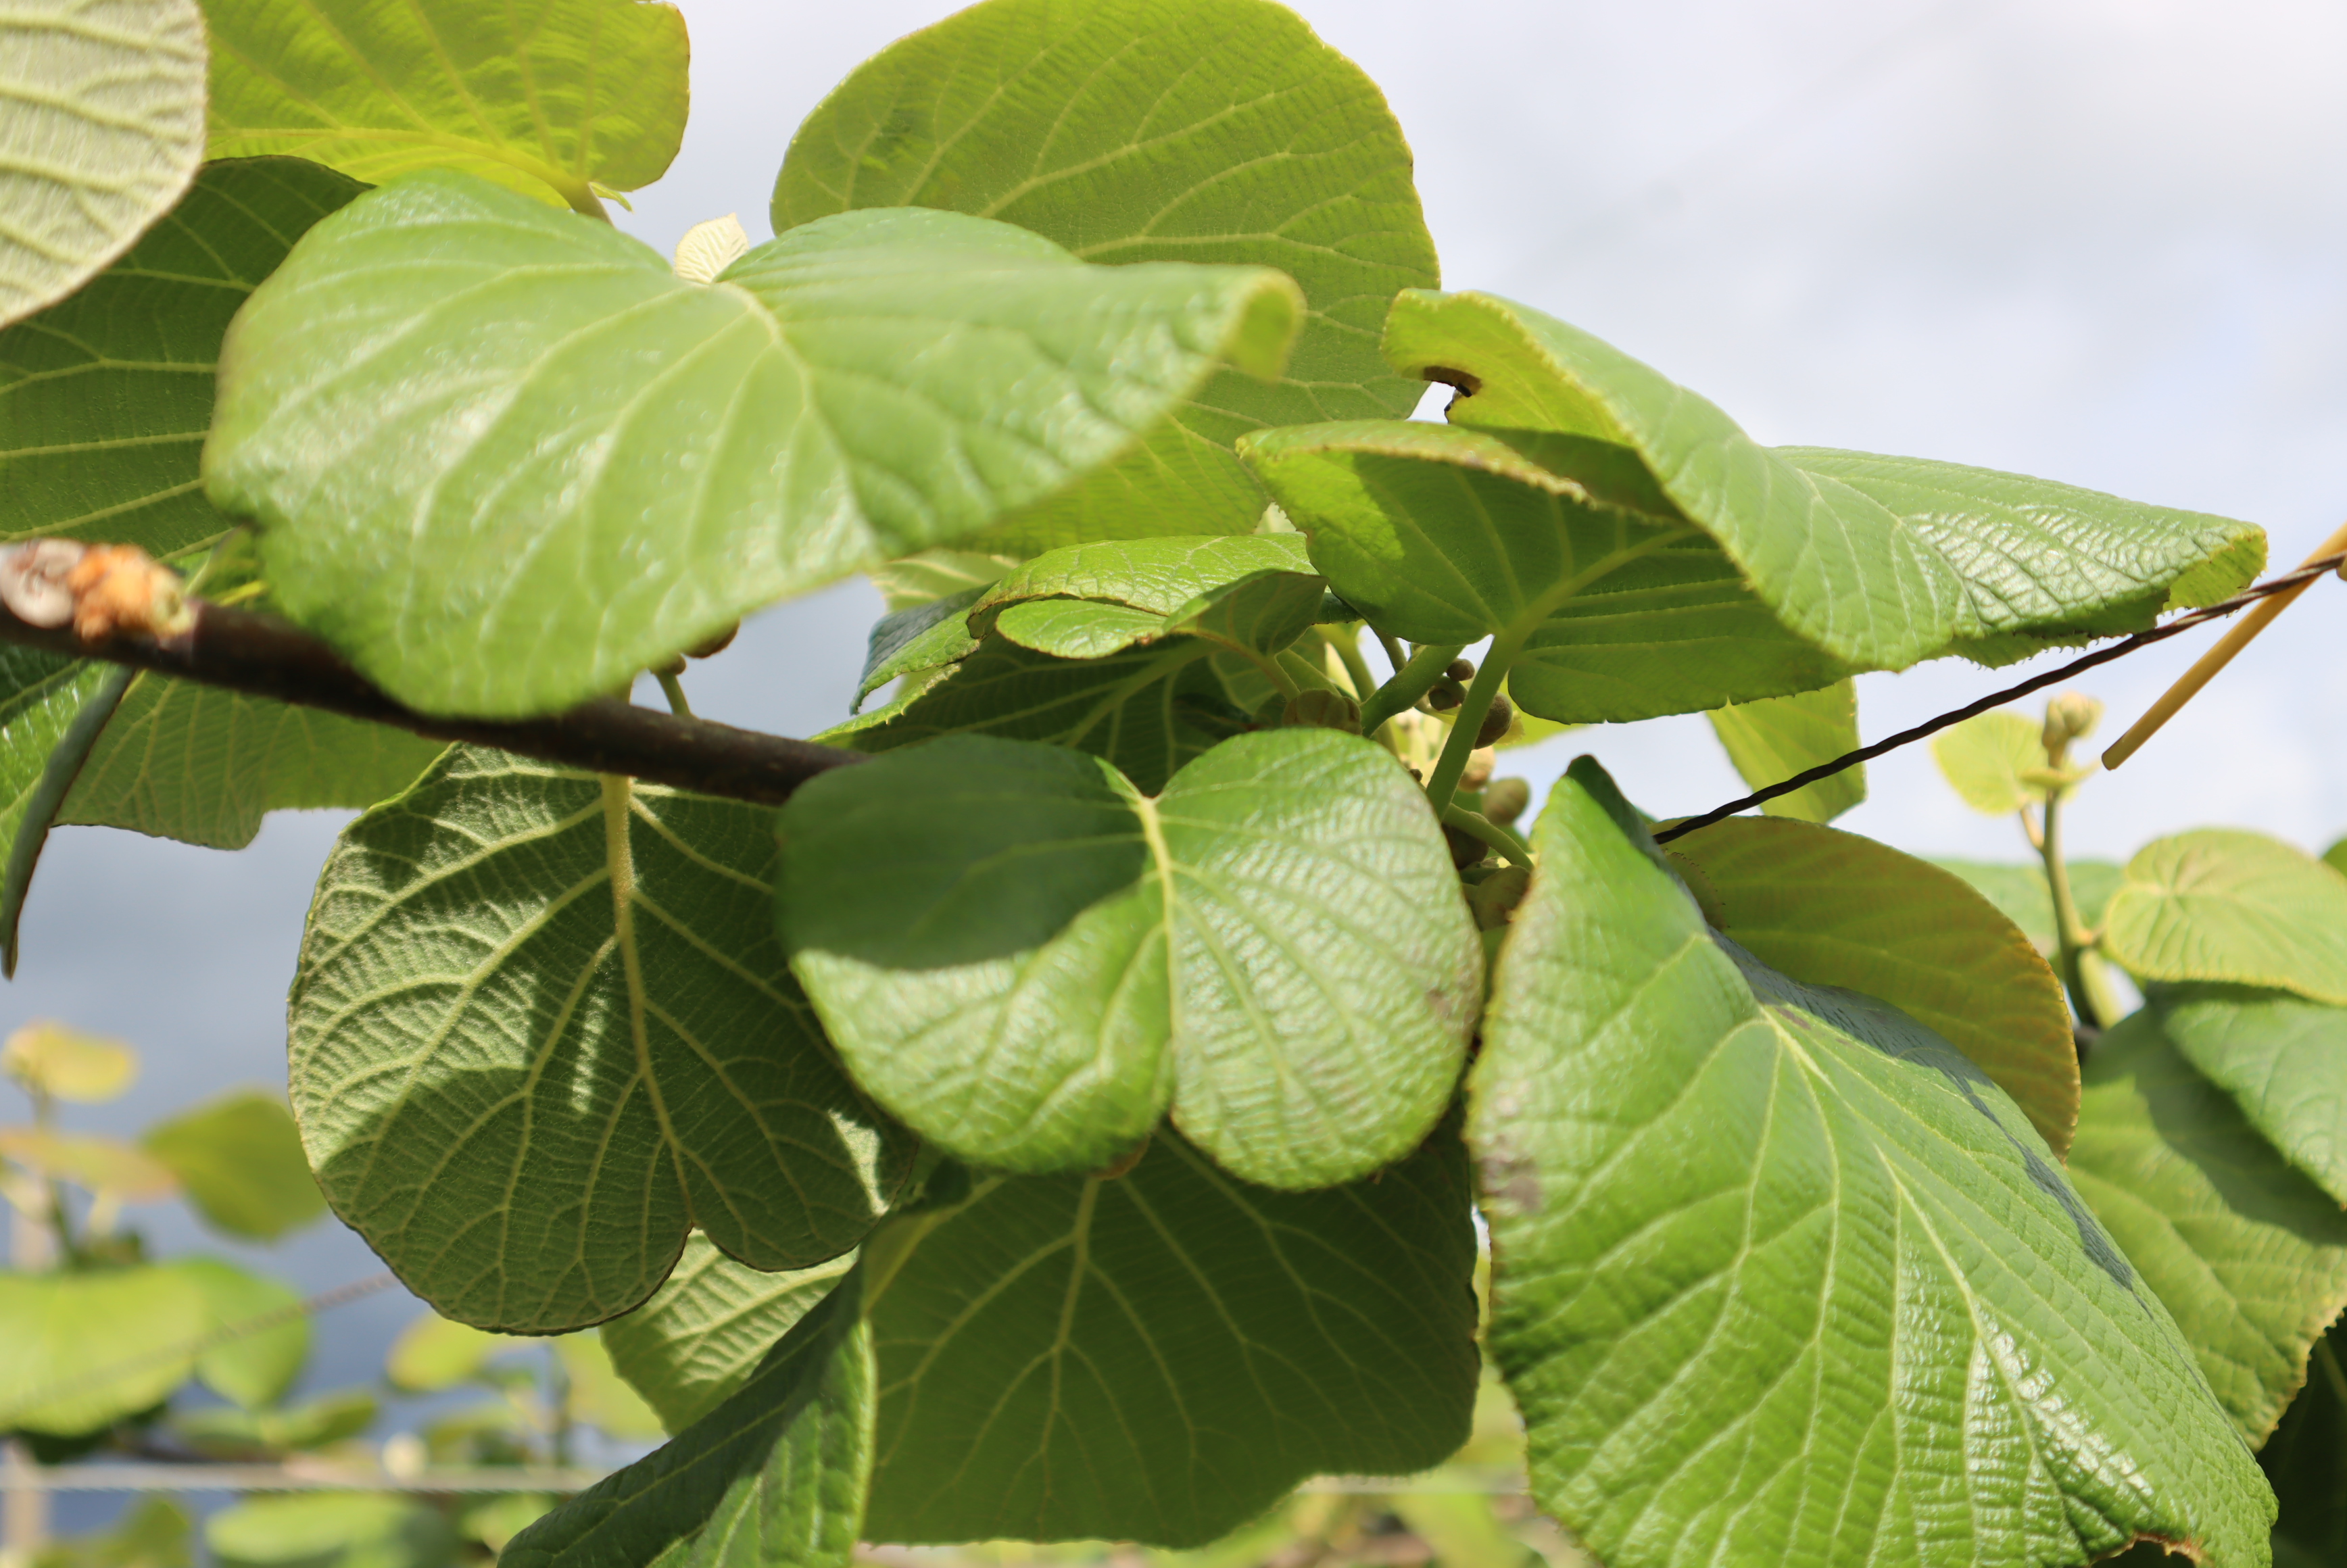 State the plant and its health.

kiwi, healthy
